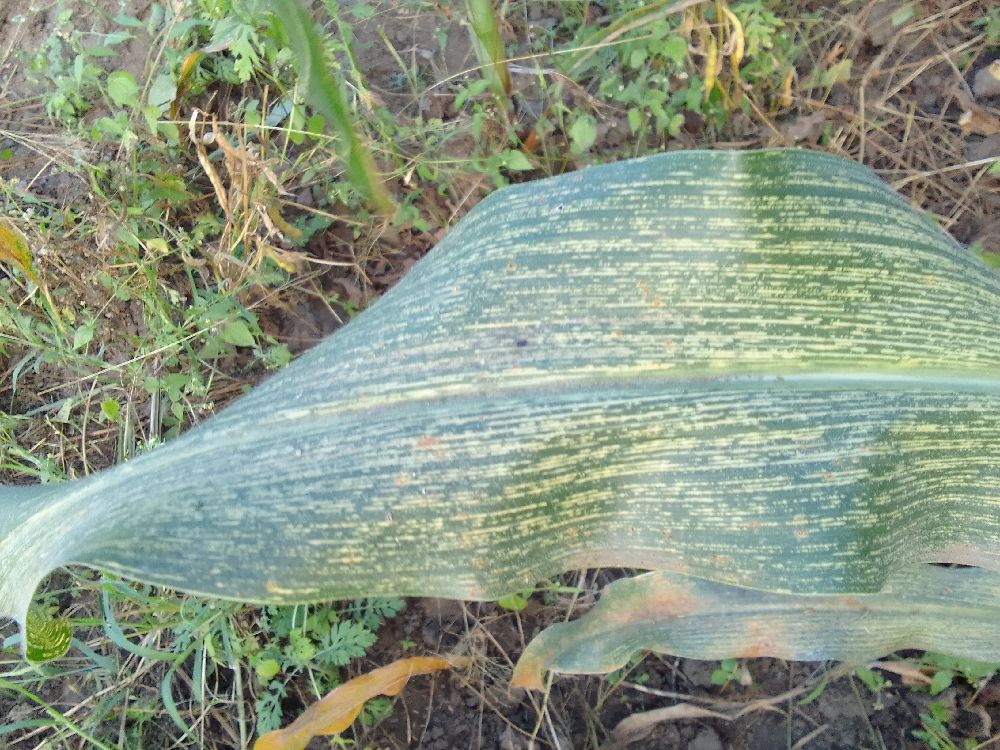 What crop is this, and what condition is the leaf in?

maize, maize streak virus
